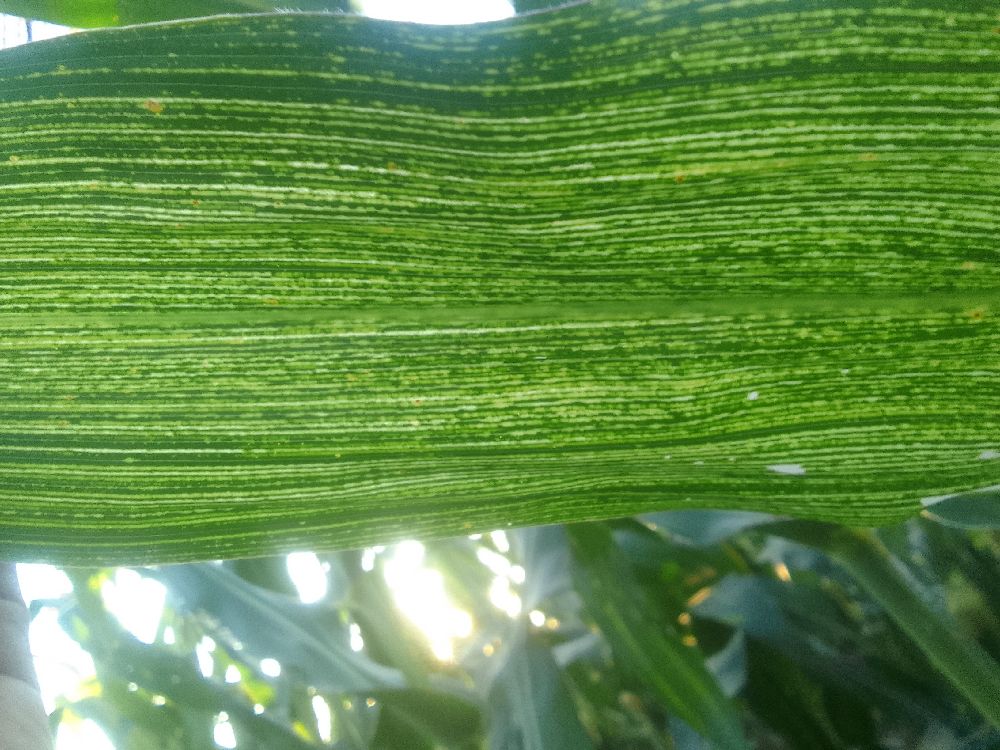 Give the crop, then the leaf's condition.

maize, maize streak virus
